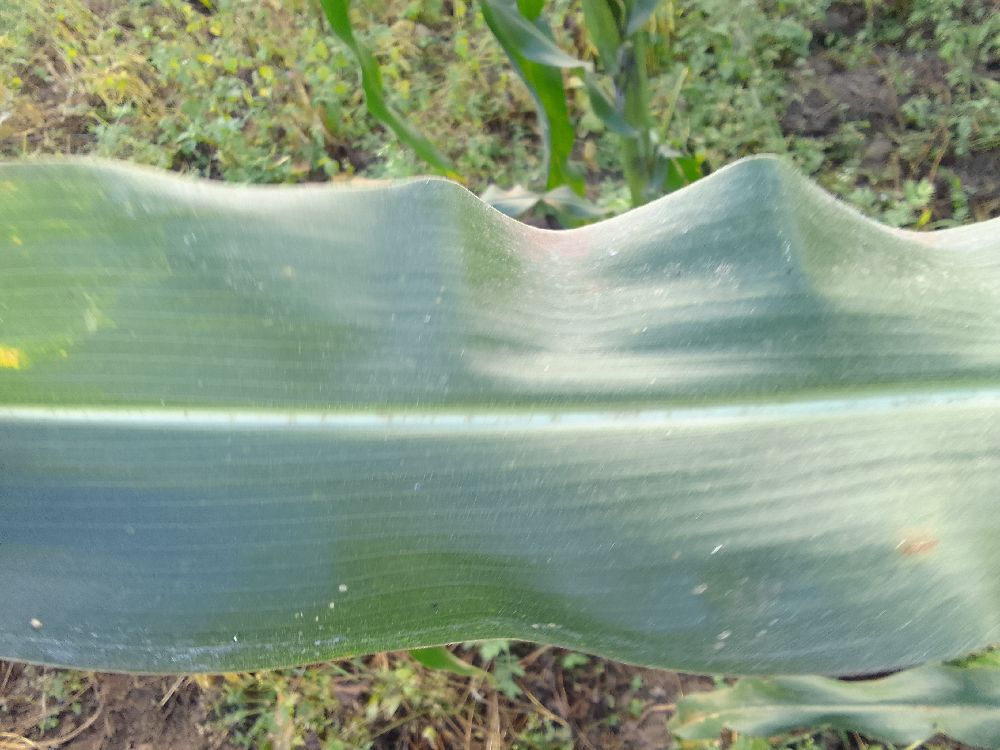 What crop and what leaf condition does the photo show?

maize, healthy
